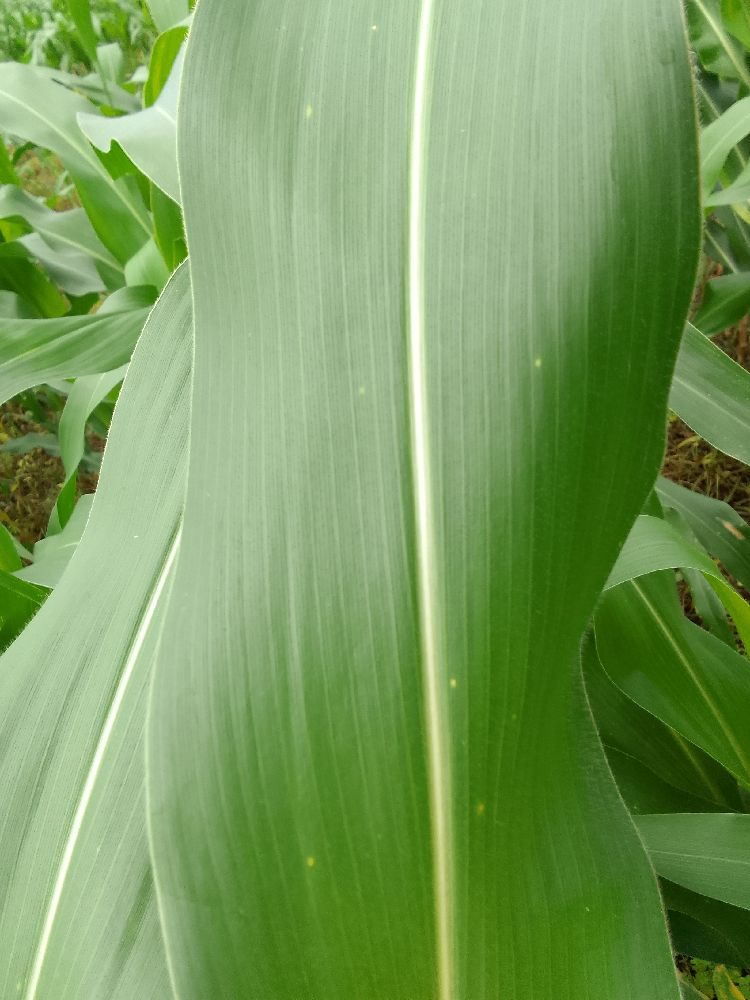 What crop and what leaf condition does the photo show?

maize, healthy
